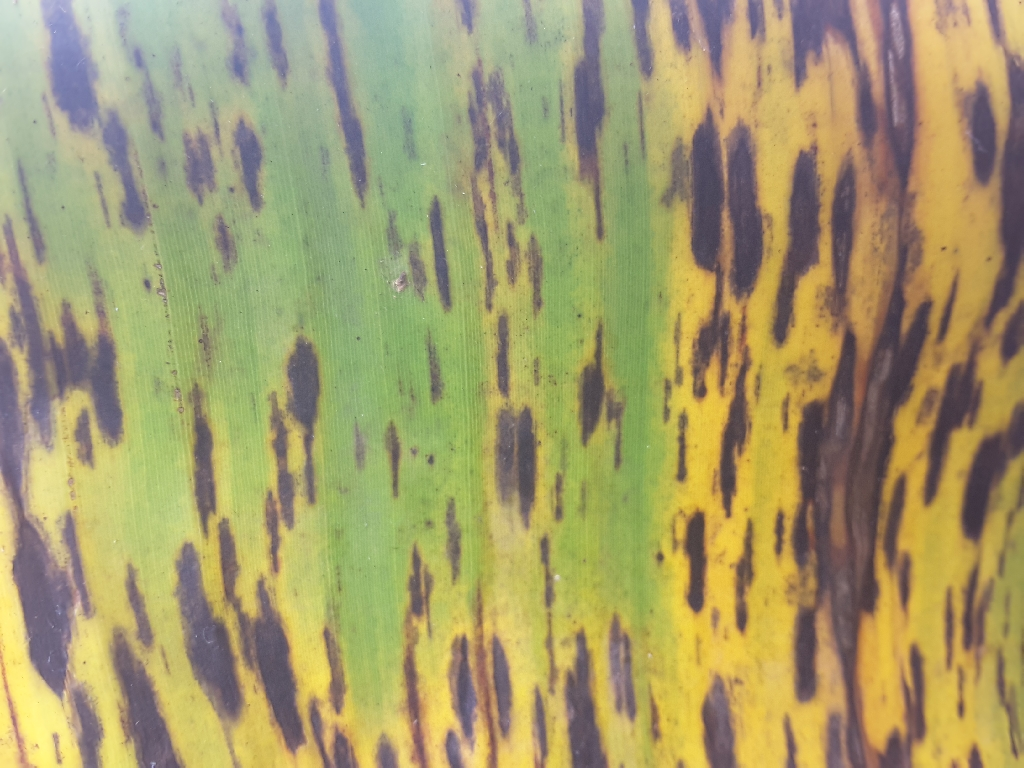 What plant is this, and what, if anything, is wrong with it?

banana, black sigatoka
